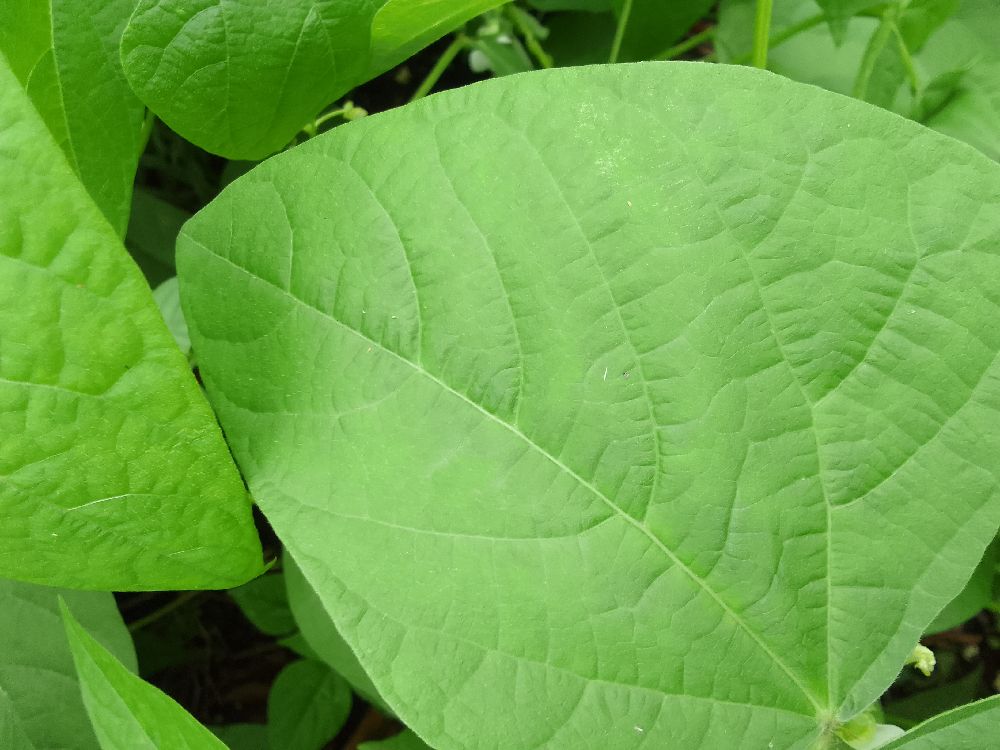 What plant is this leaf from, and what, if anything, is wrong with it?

common bean, healthy
